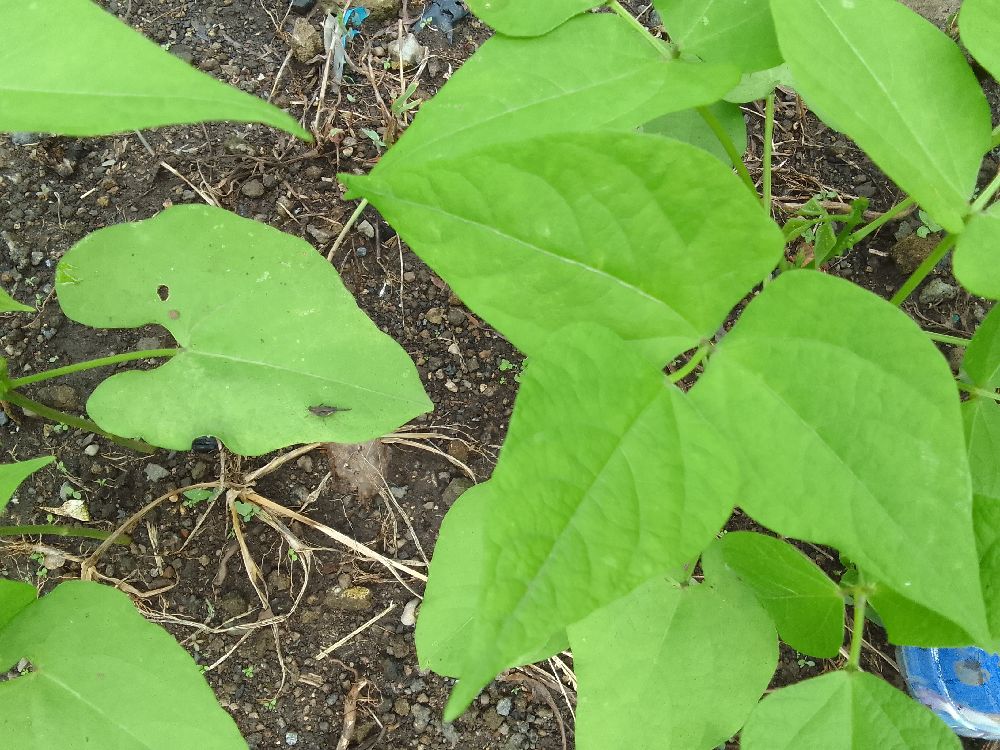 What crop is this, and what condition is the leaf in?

common bean, healthy
